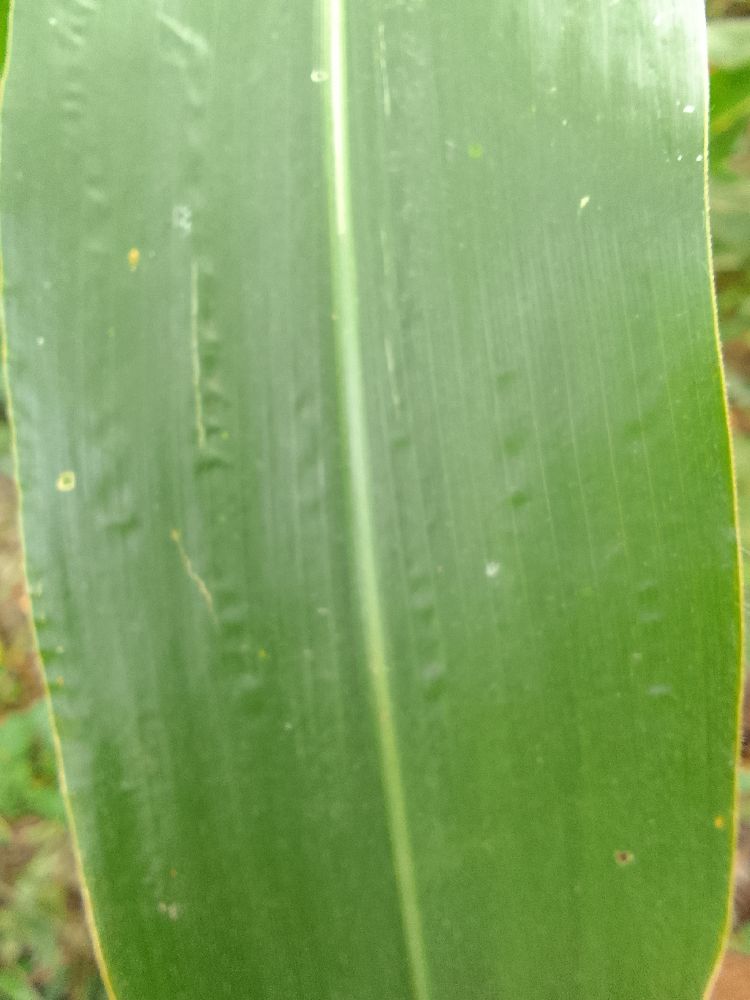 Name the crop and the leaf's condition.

maize, healthy
